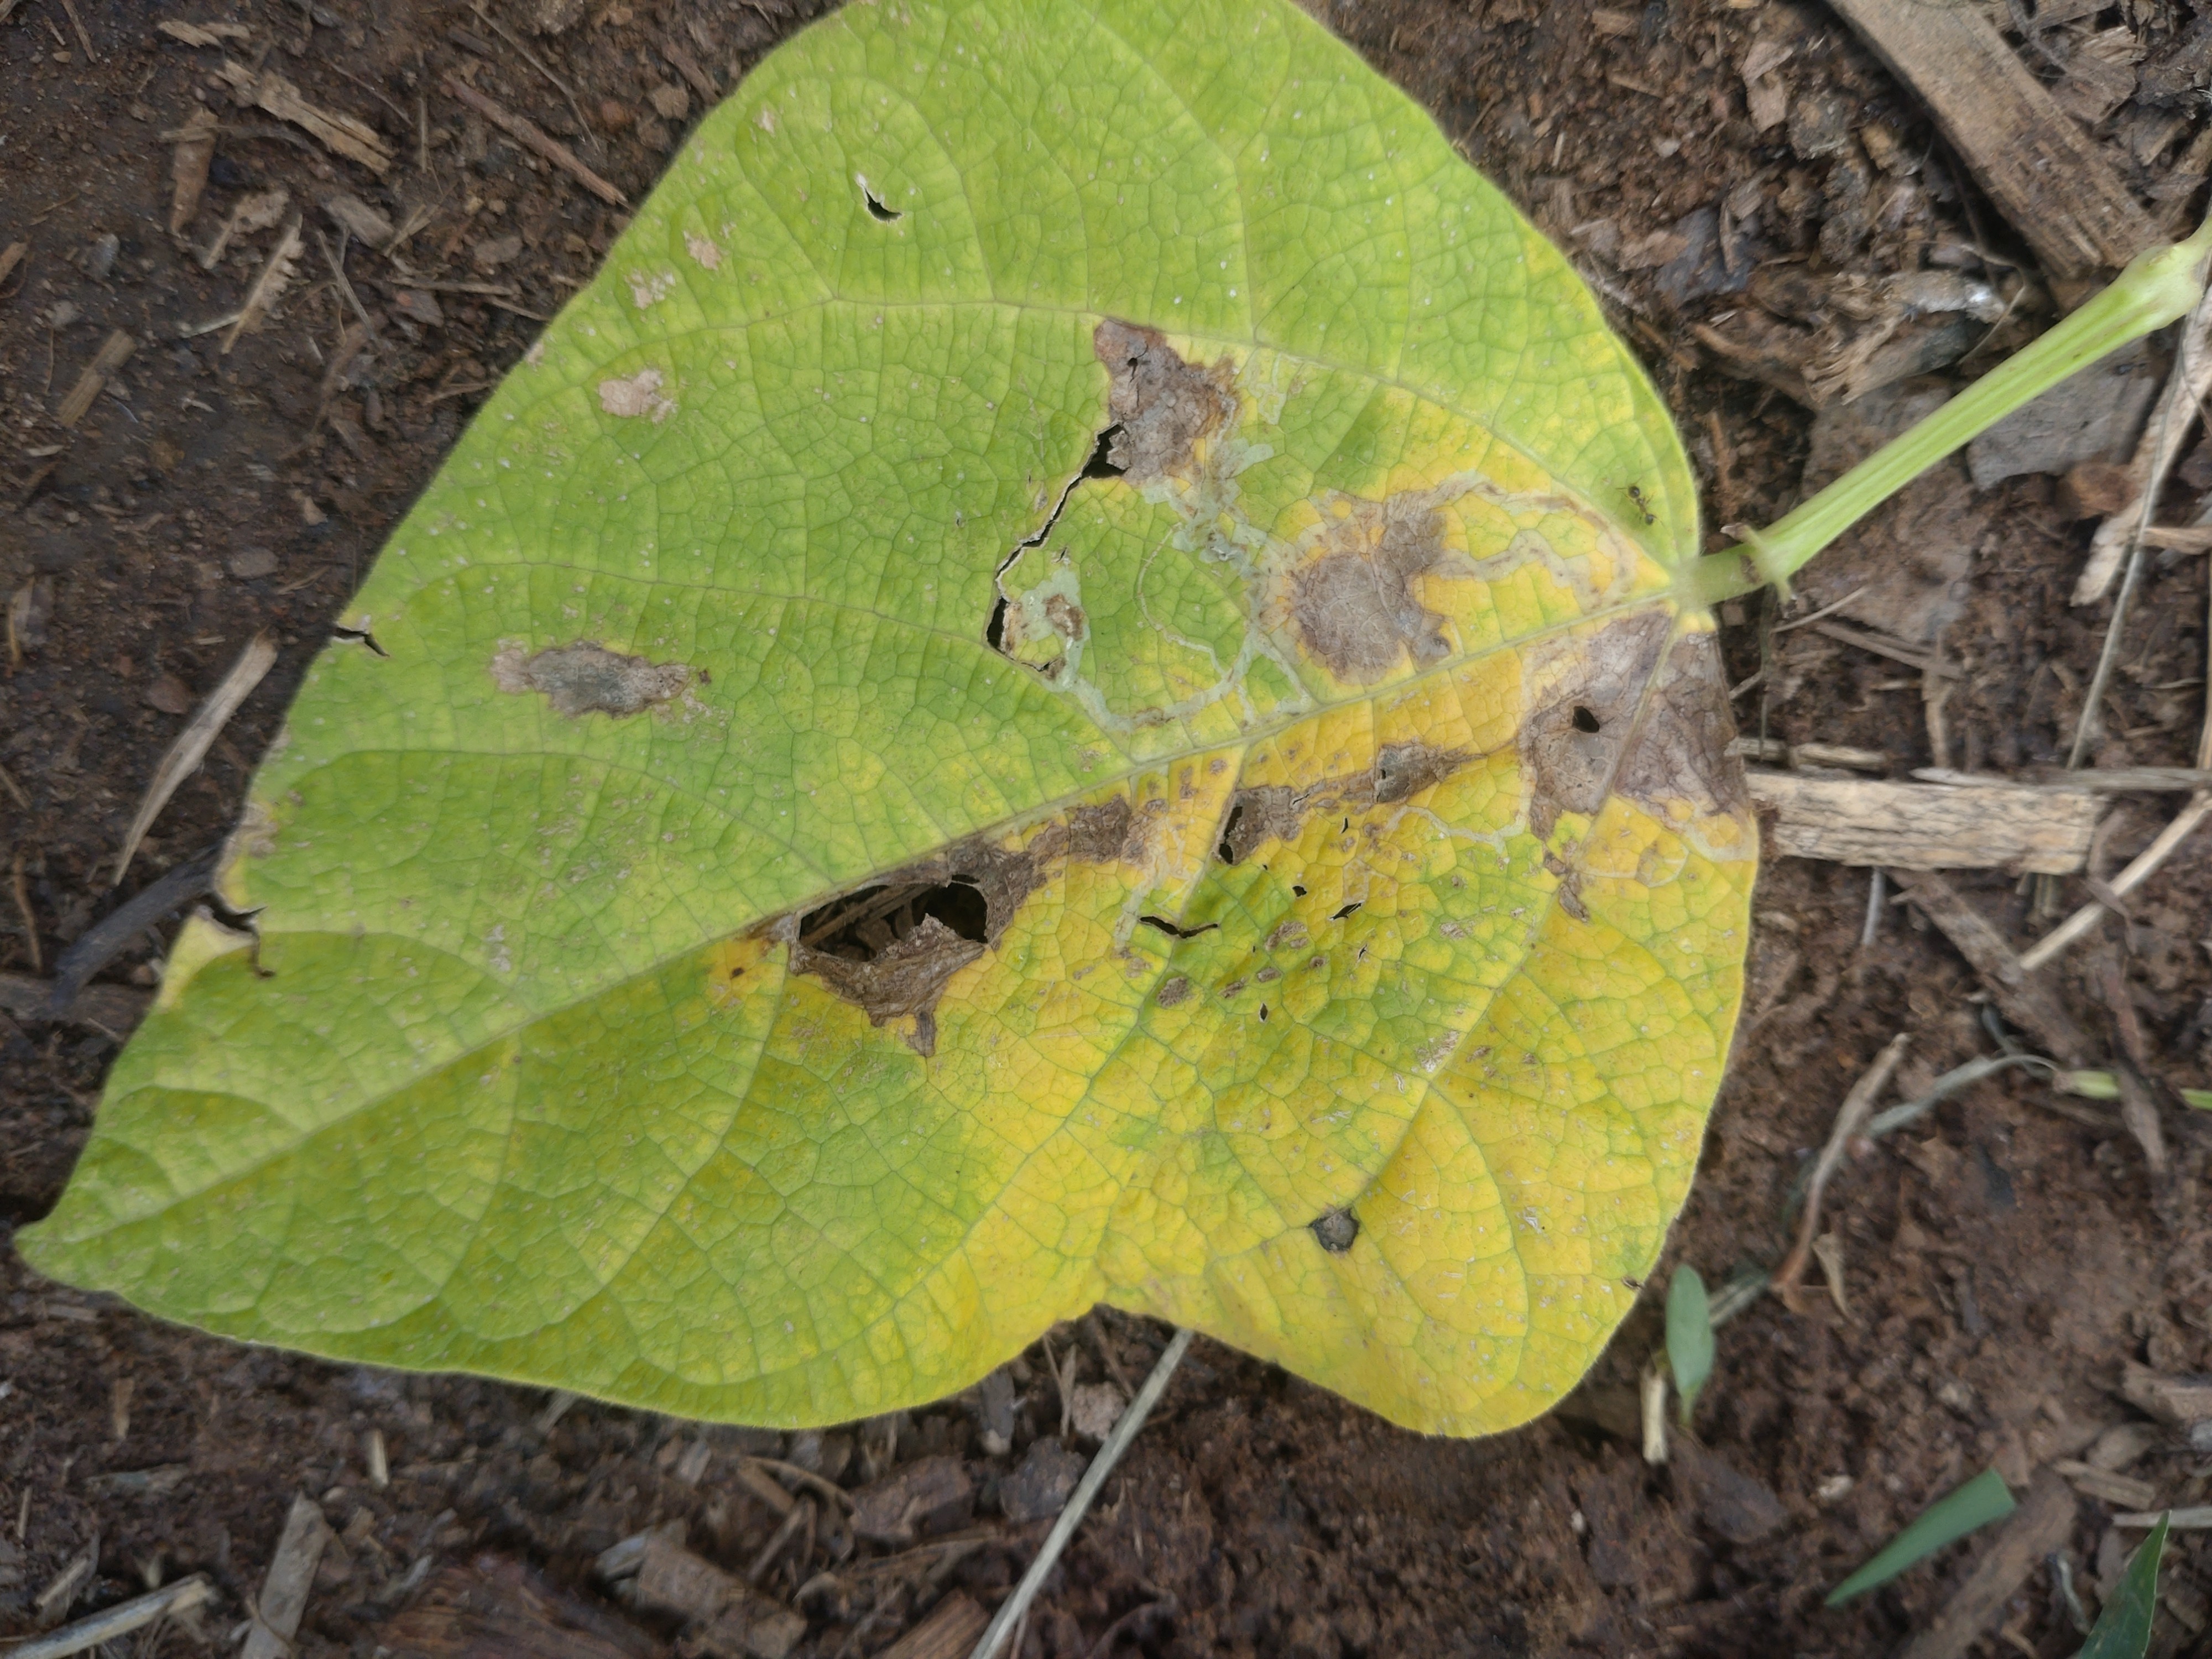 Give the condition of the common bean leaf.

anthracnose
